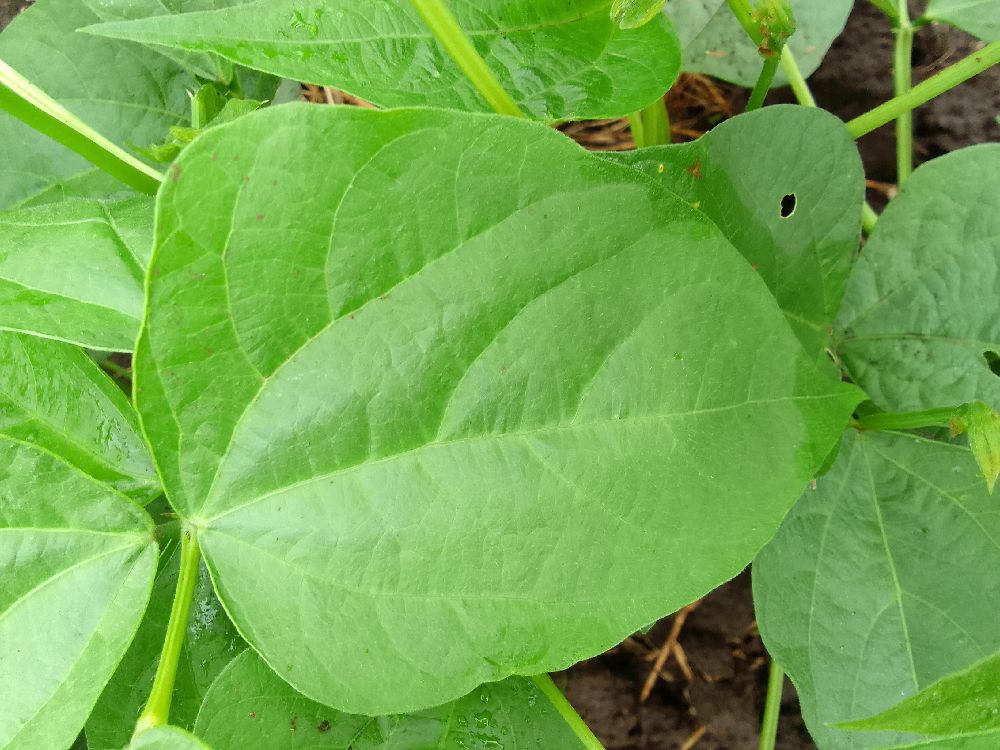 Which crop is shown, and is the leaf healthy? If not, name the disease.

common bean, healthy
